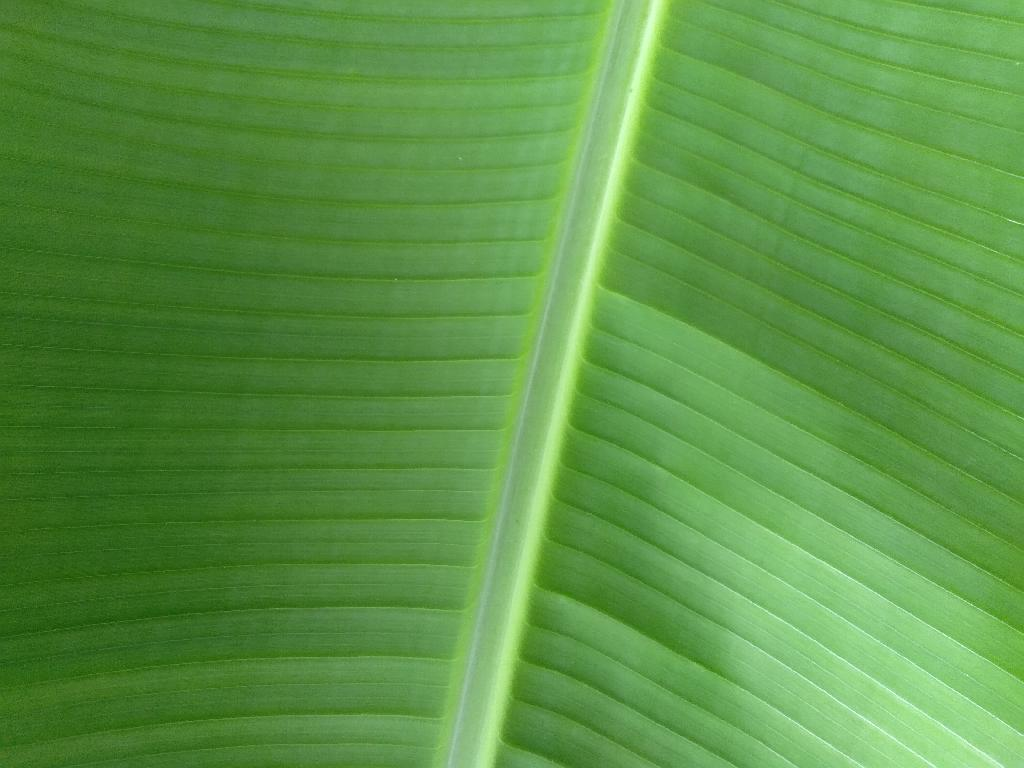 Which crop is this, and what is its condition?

banana, healthy
